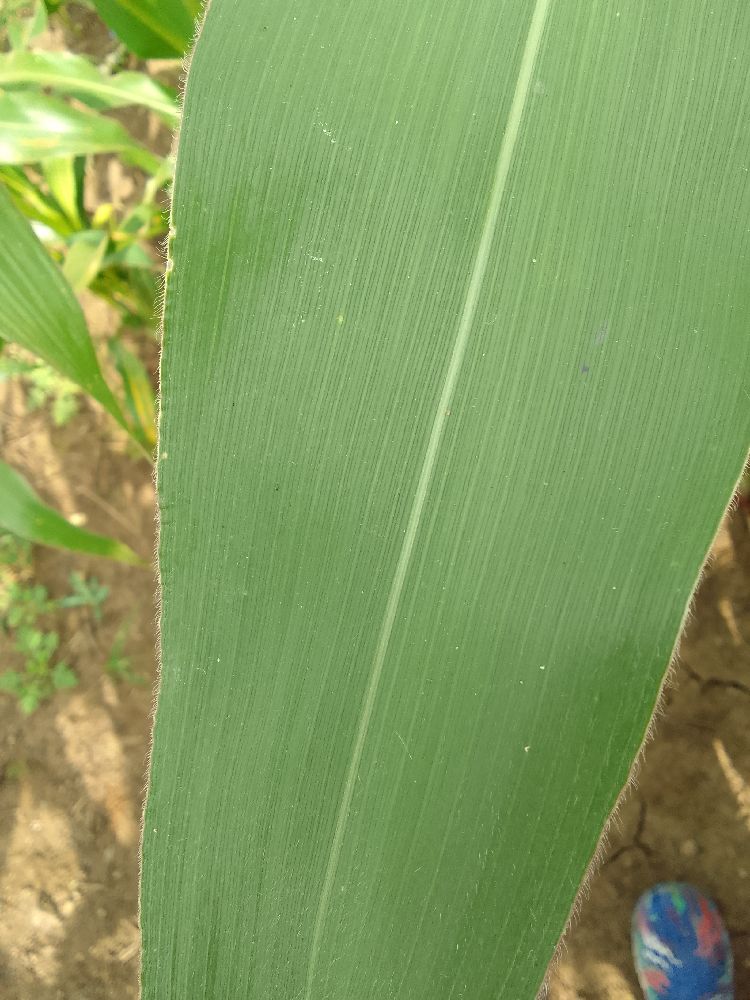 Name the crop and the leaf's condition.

maize, healthy
